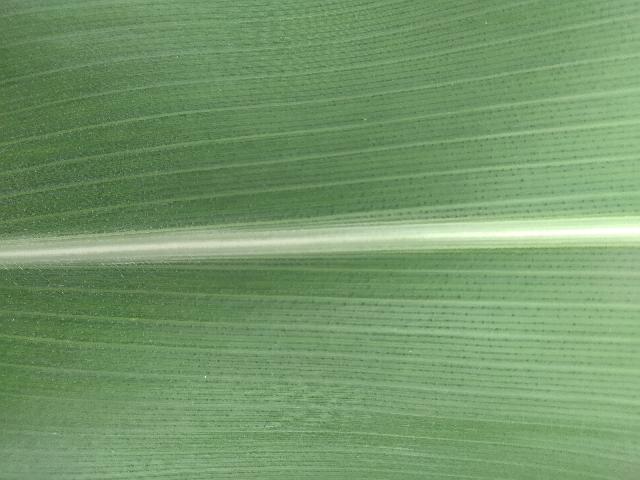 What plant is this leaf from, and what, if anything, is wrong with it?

maize, healthy
